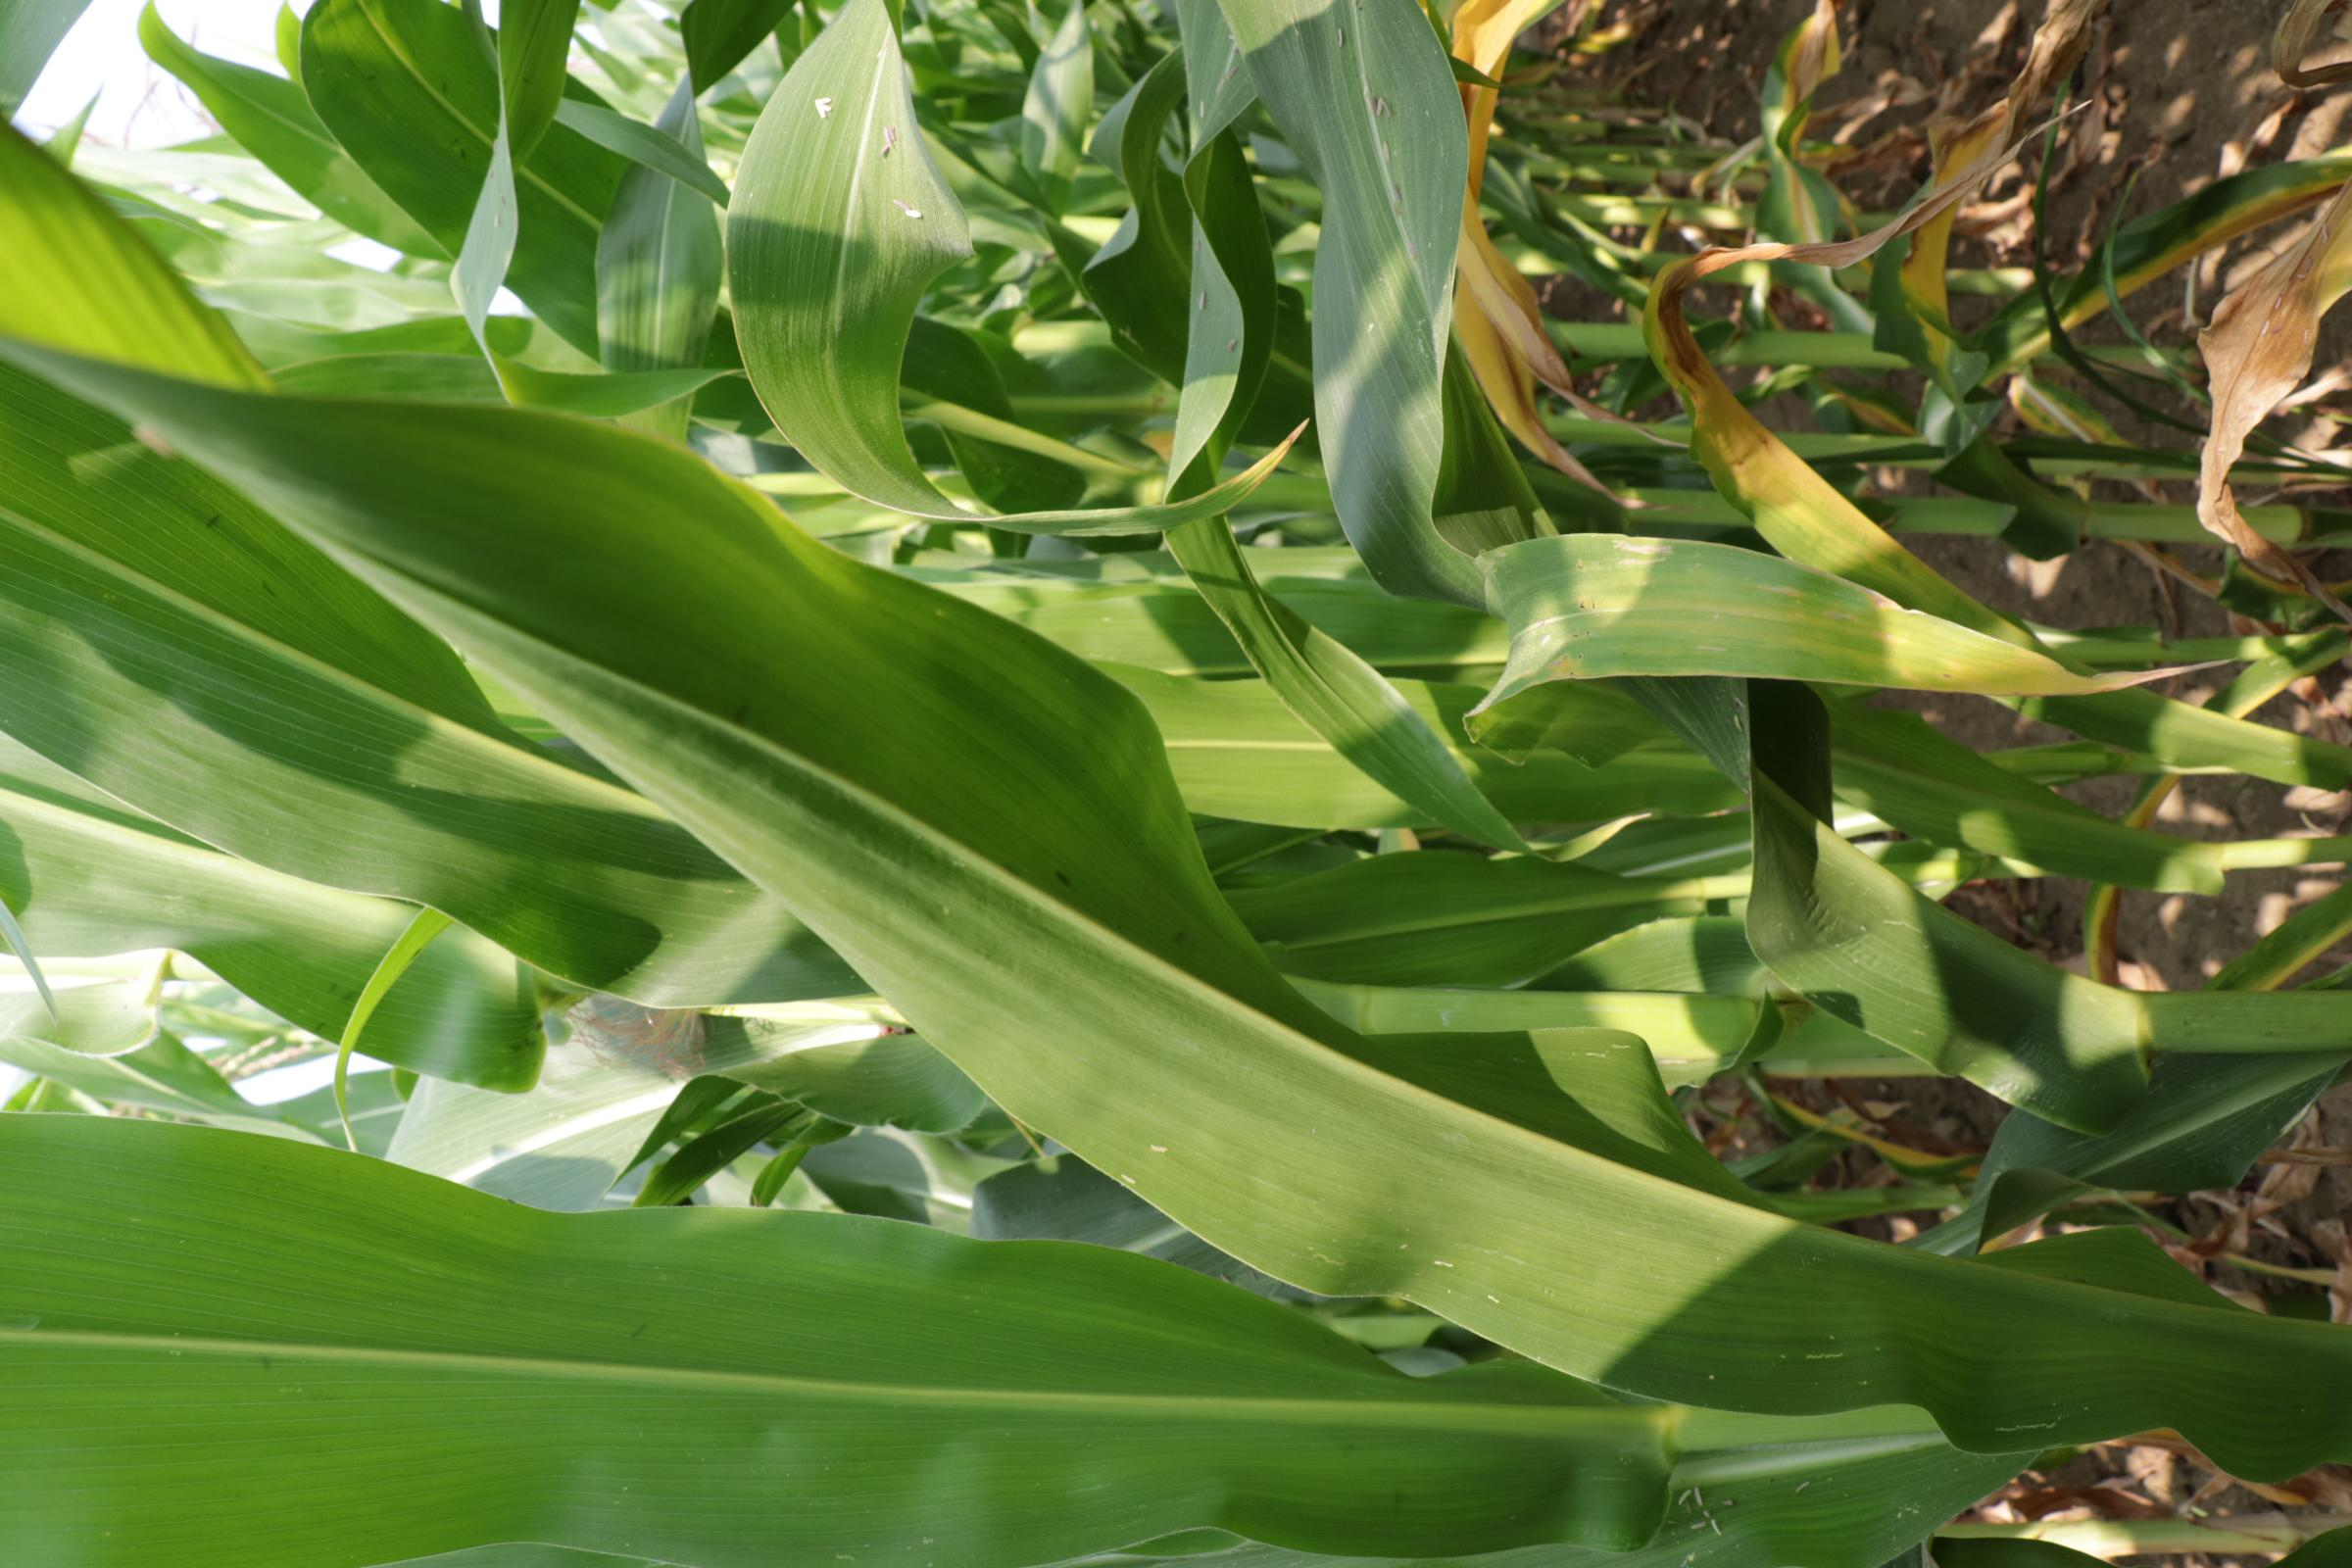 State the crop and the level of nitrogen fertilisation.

maize, reduced nitrogen fertilisation
